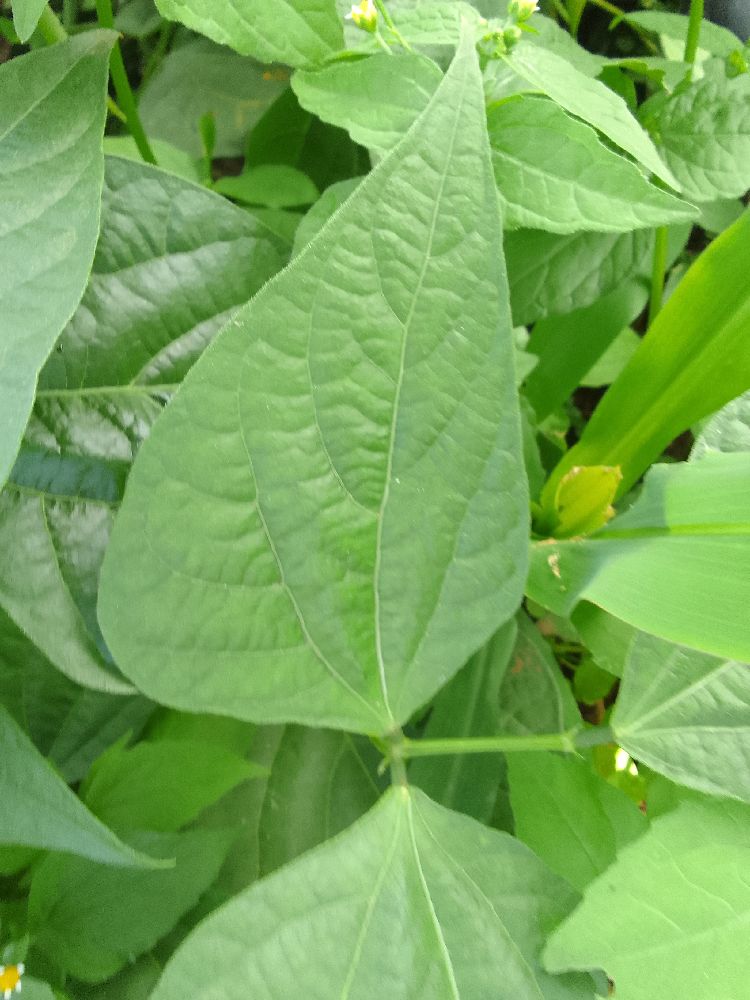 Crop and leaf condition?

common bean, healthy
